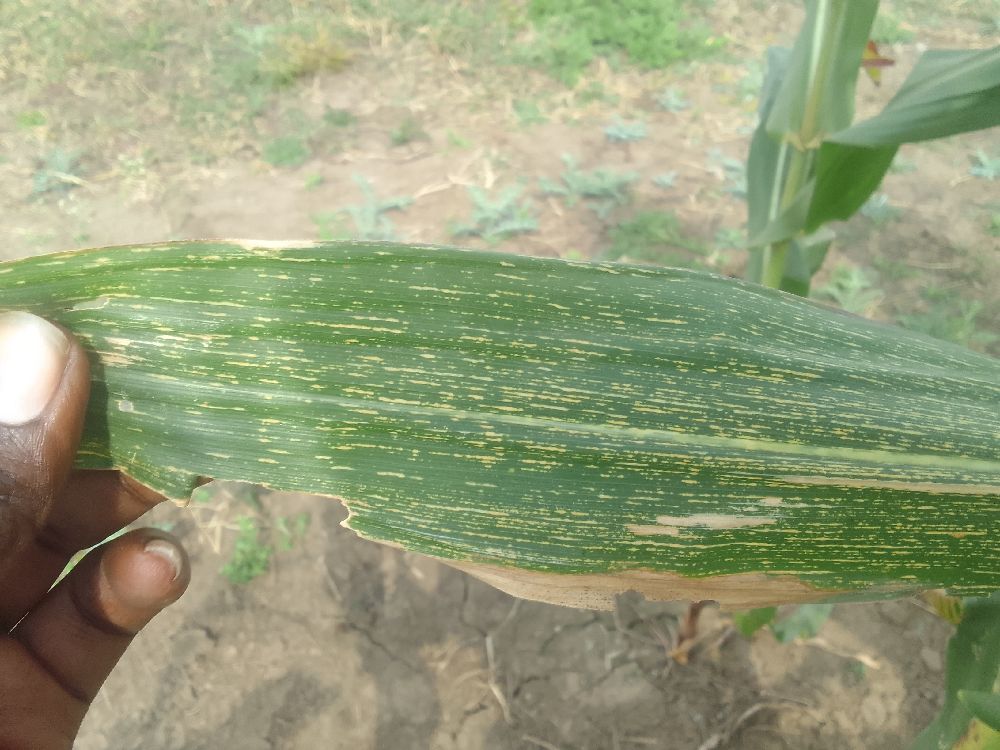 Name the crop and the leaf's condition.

maize, maize streak virus
